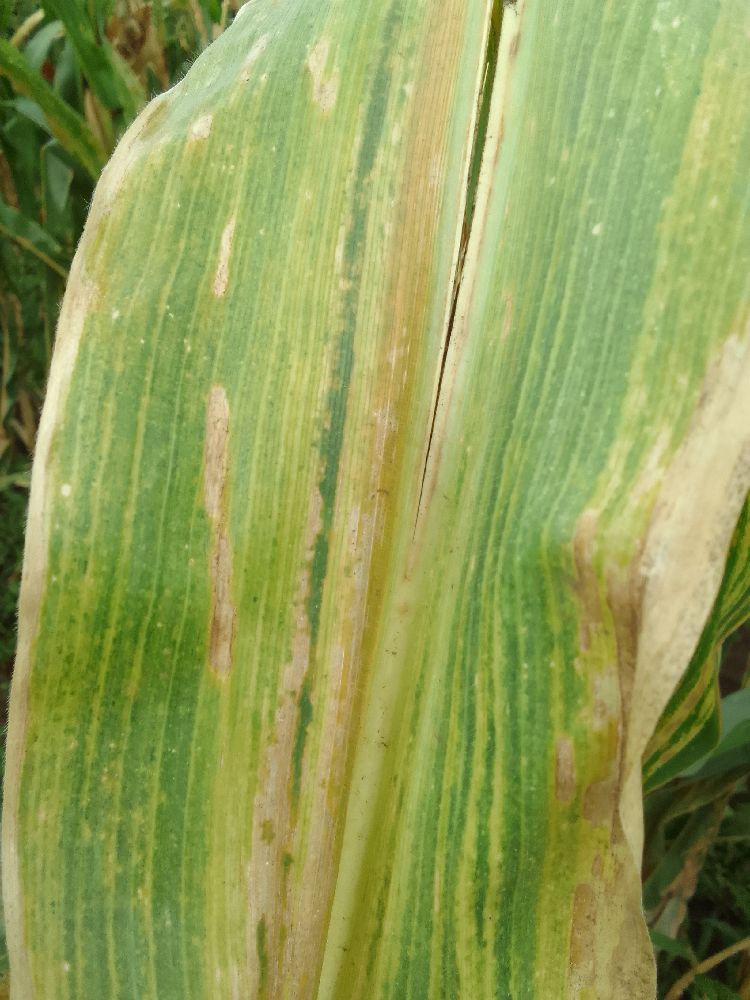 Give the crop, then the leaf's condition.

maize, maize lethal necrosis
